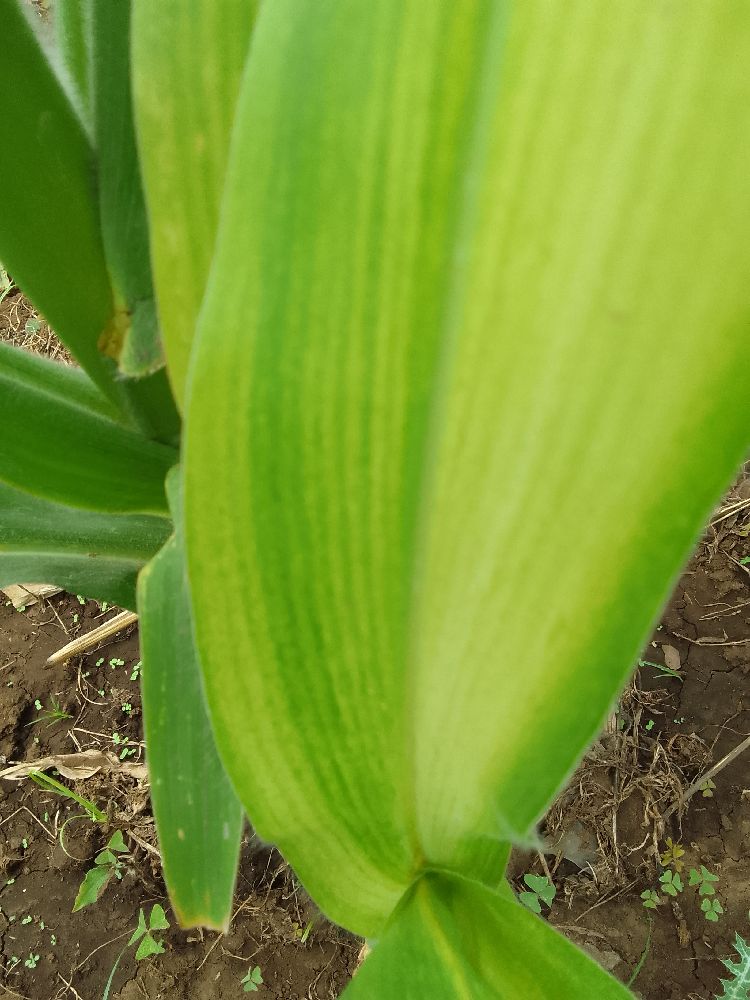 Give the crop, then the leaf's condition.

maize, maize lethal necrosis
